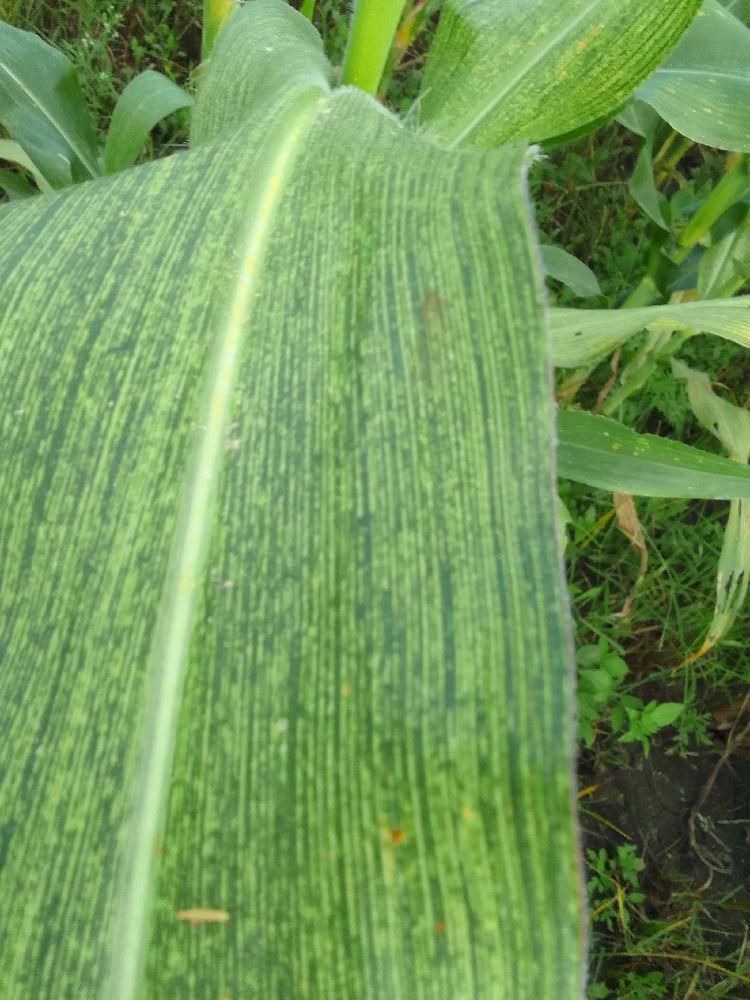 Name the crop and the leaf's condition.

maize, maize streak virus
